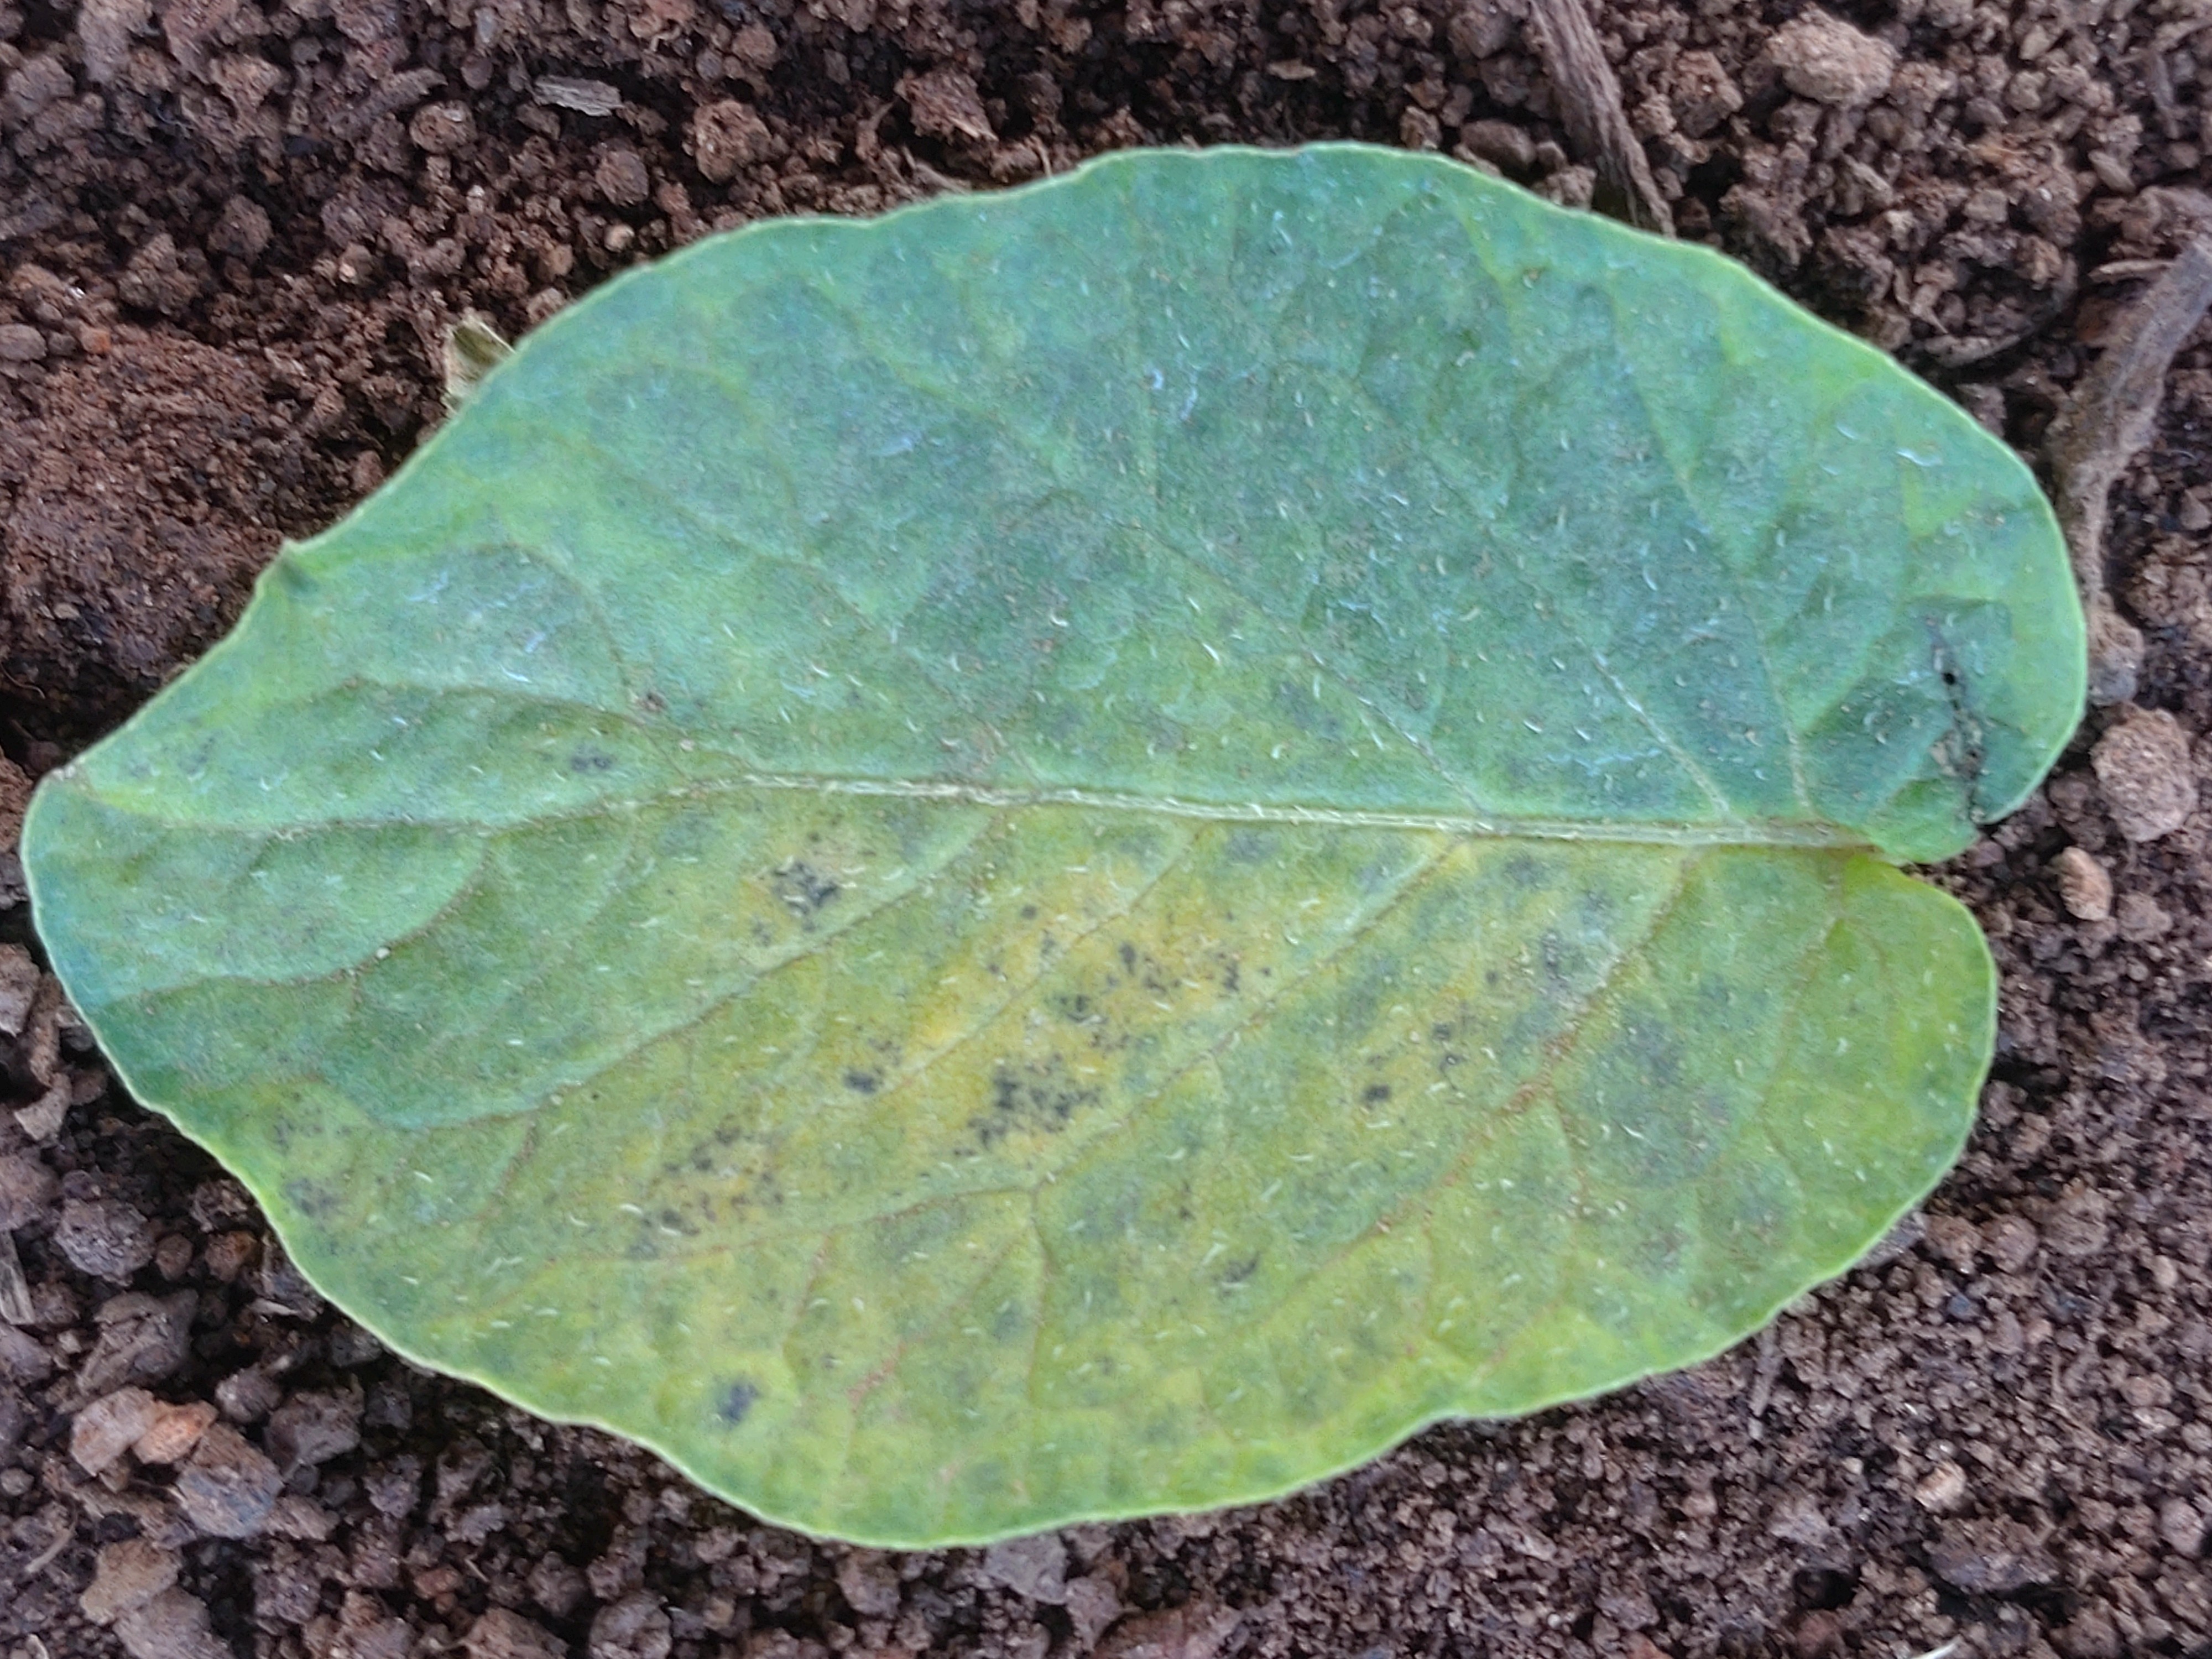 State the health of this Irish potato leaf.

late blight
